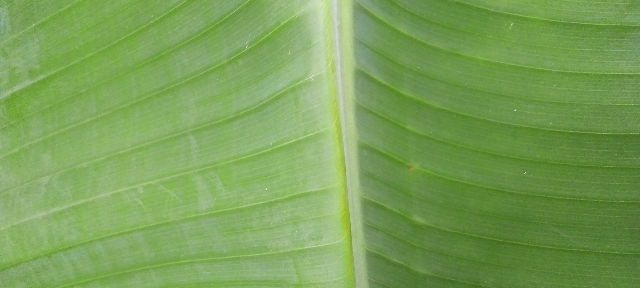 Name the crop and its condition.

banana, healthy
